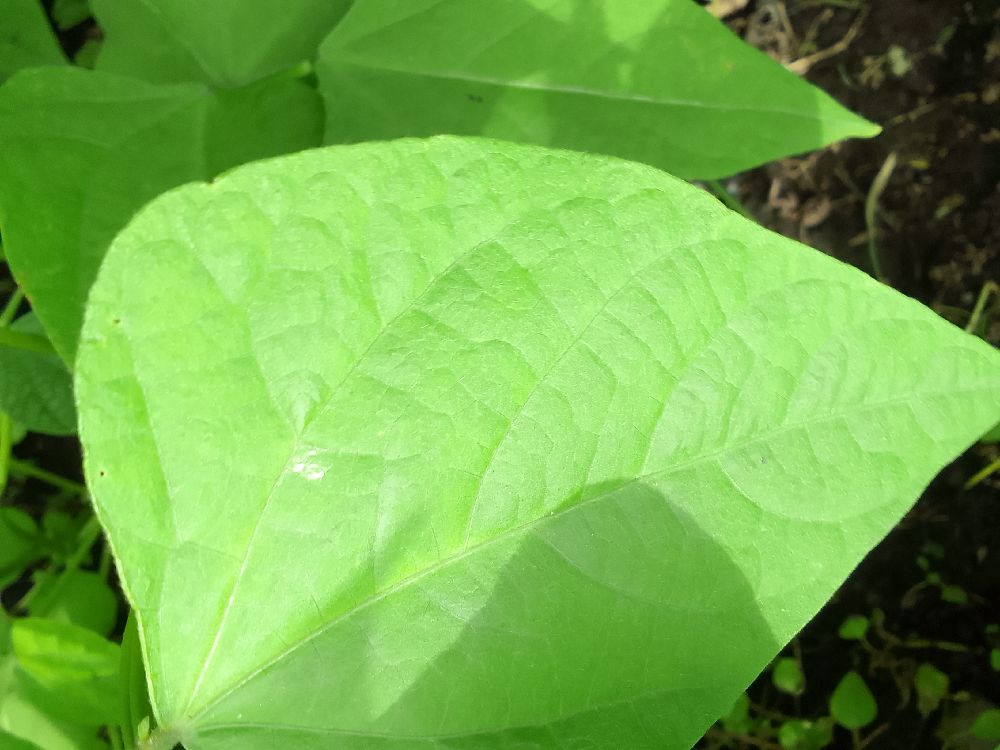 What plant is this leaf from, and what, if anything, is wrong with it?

common bean, healthy
